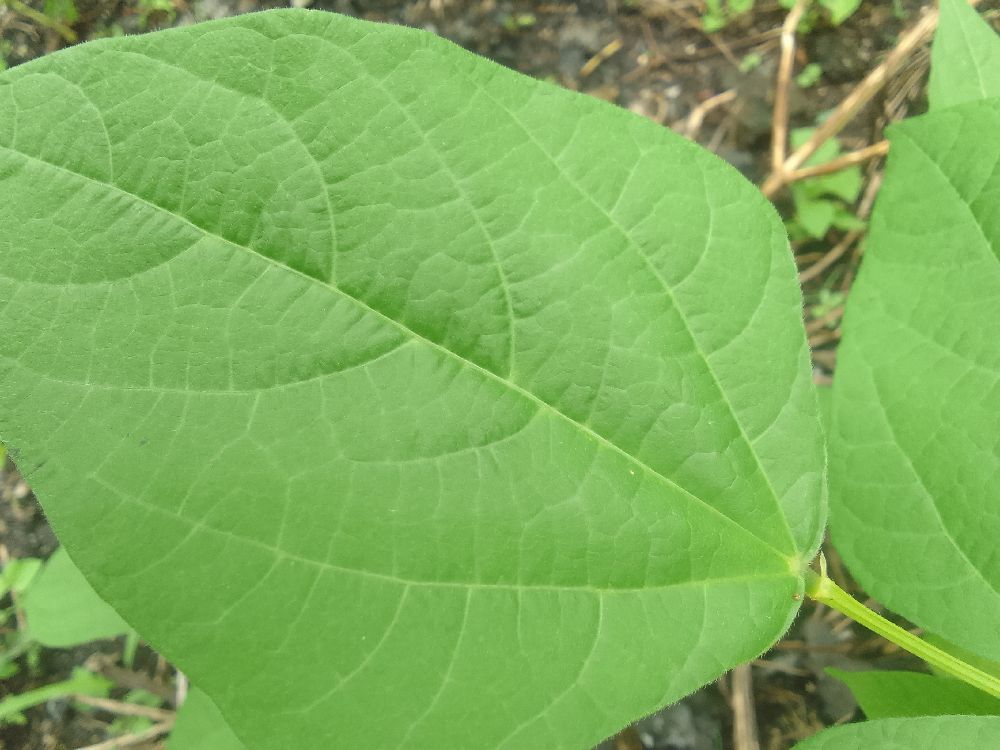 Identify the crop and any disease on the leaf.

common bean, healthy
